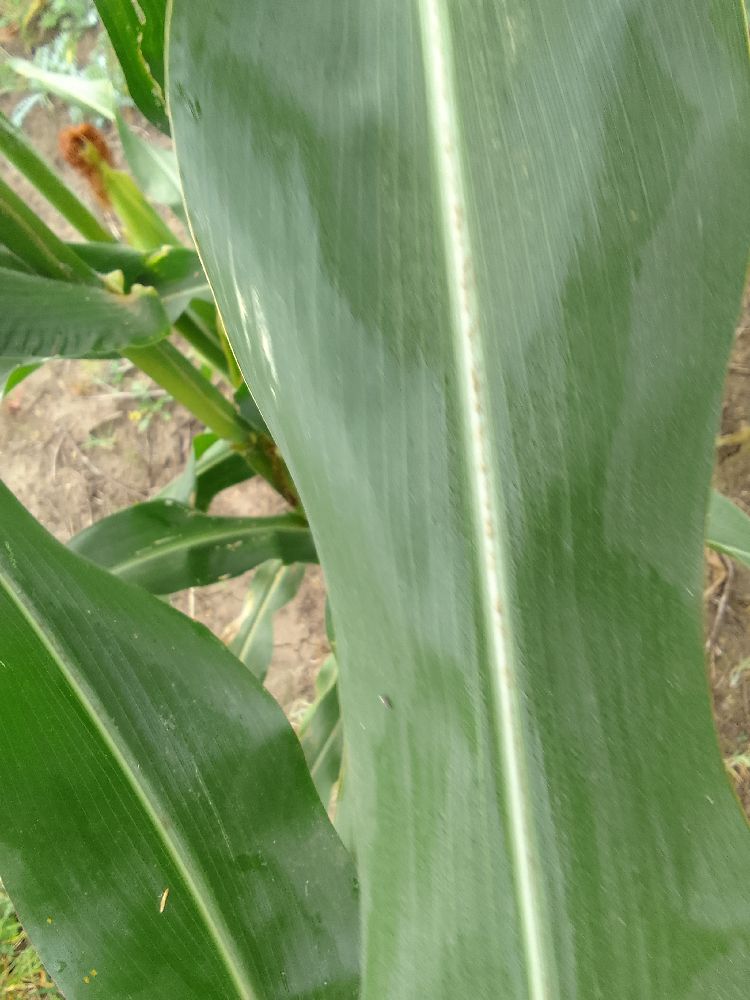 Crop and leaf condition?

maize, healthy
